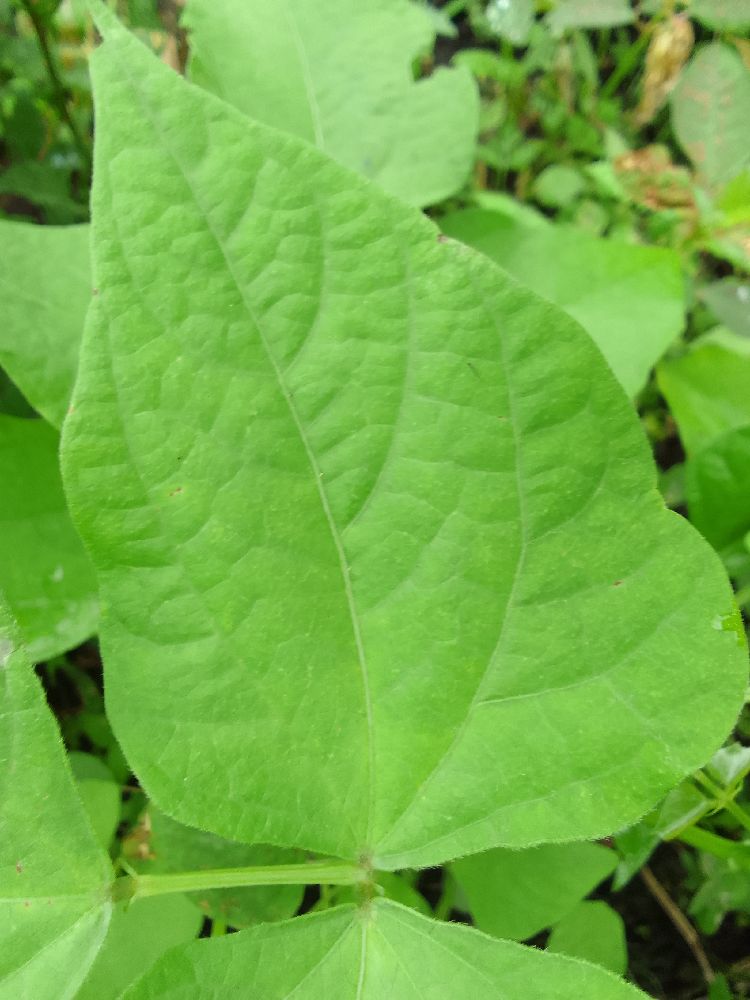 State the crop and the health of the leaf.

common bean, healthy
